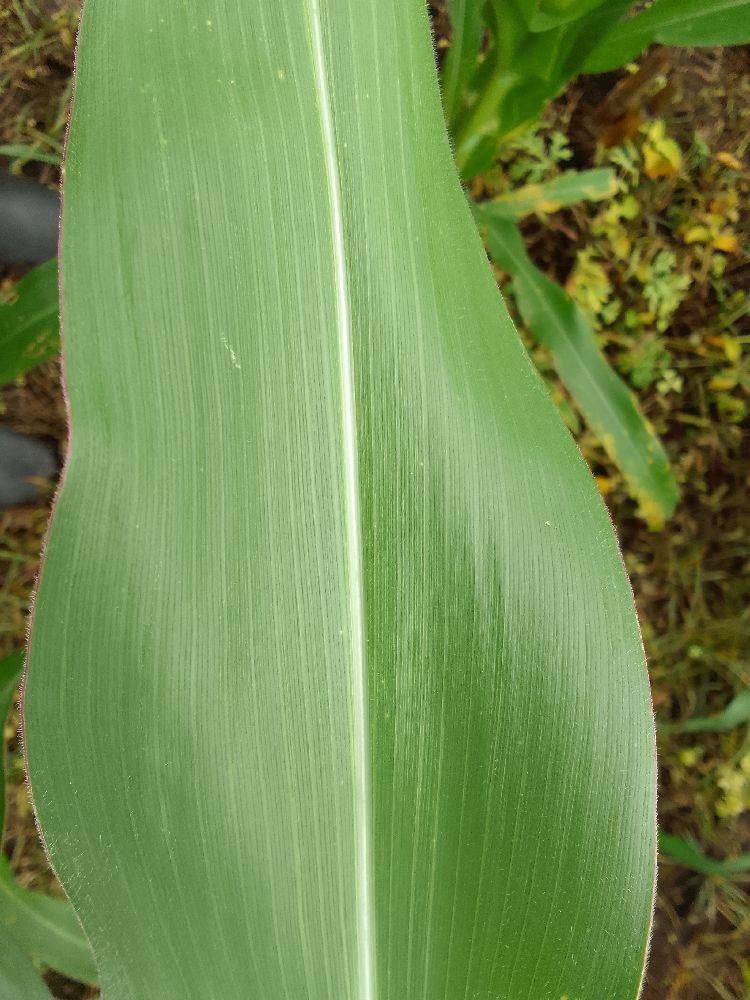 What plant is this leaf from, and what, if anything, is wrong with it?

maize, healthy
